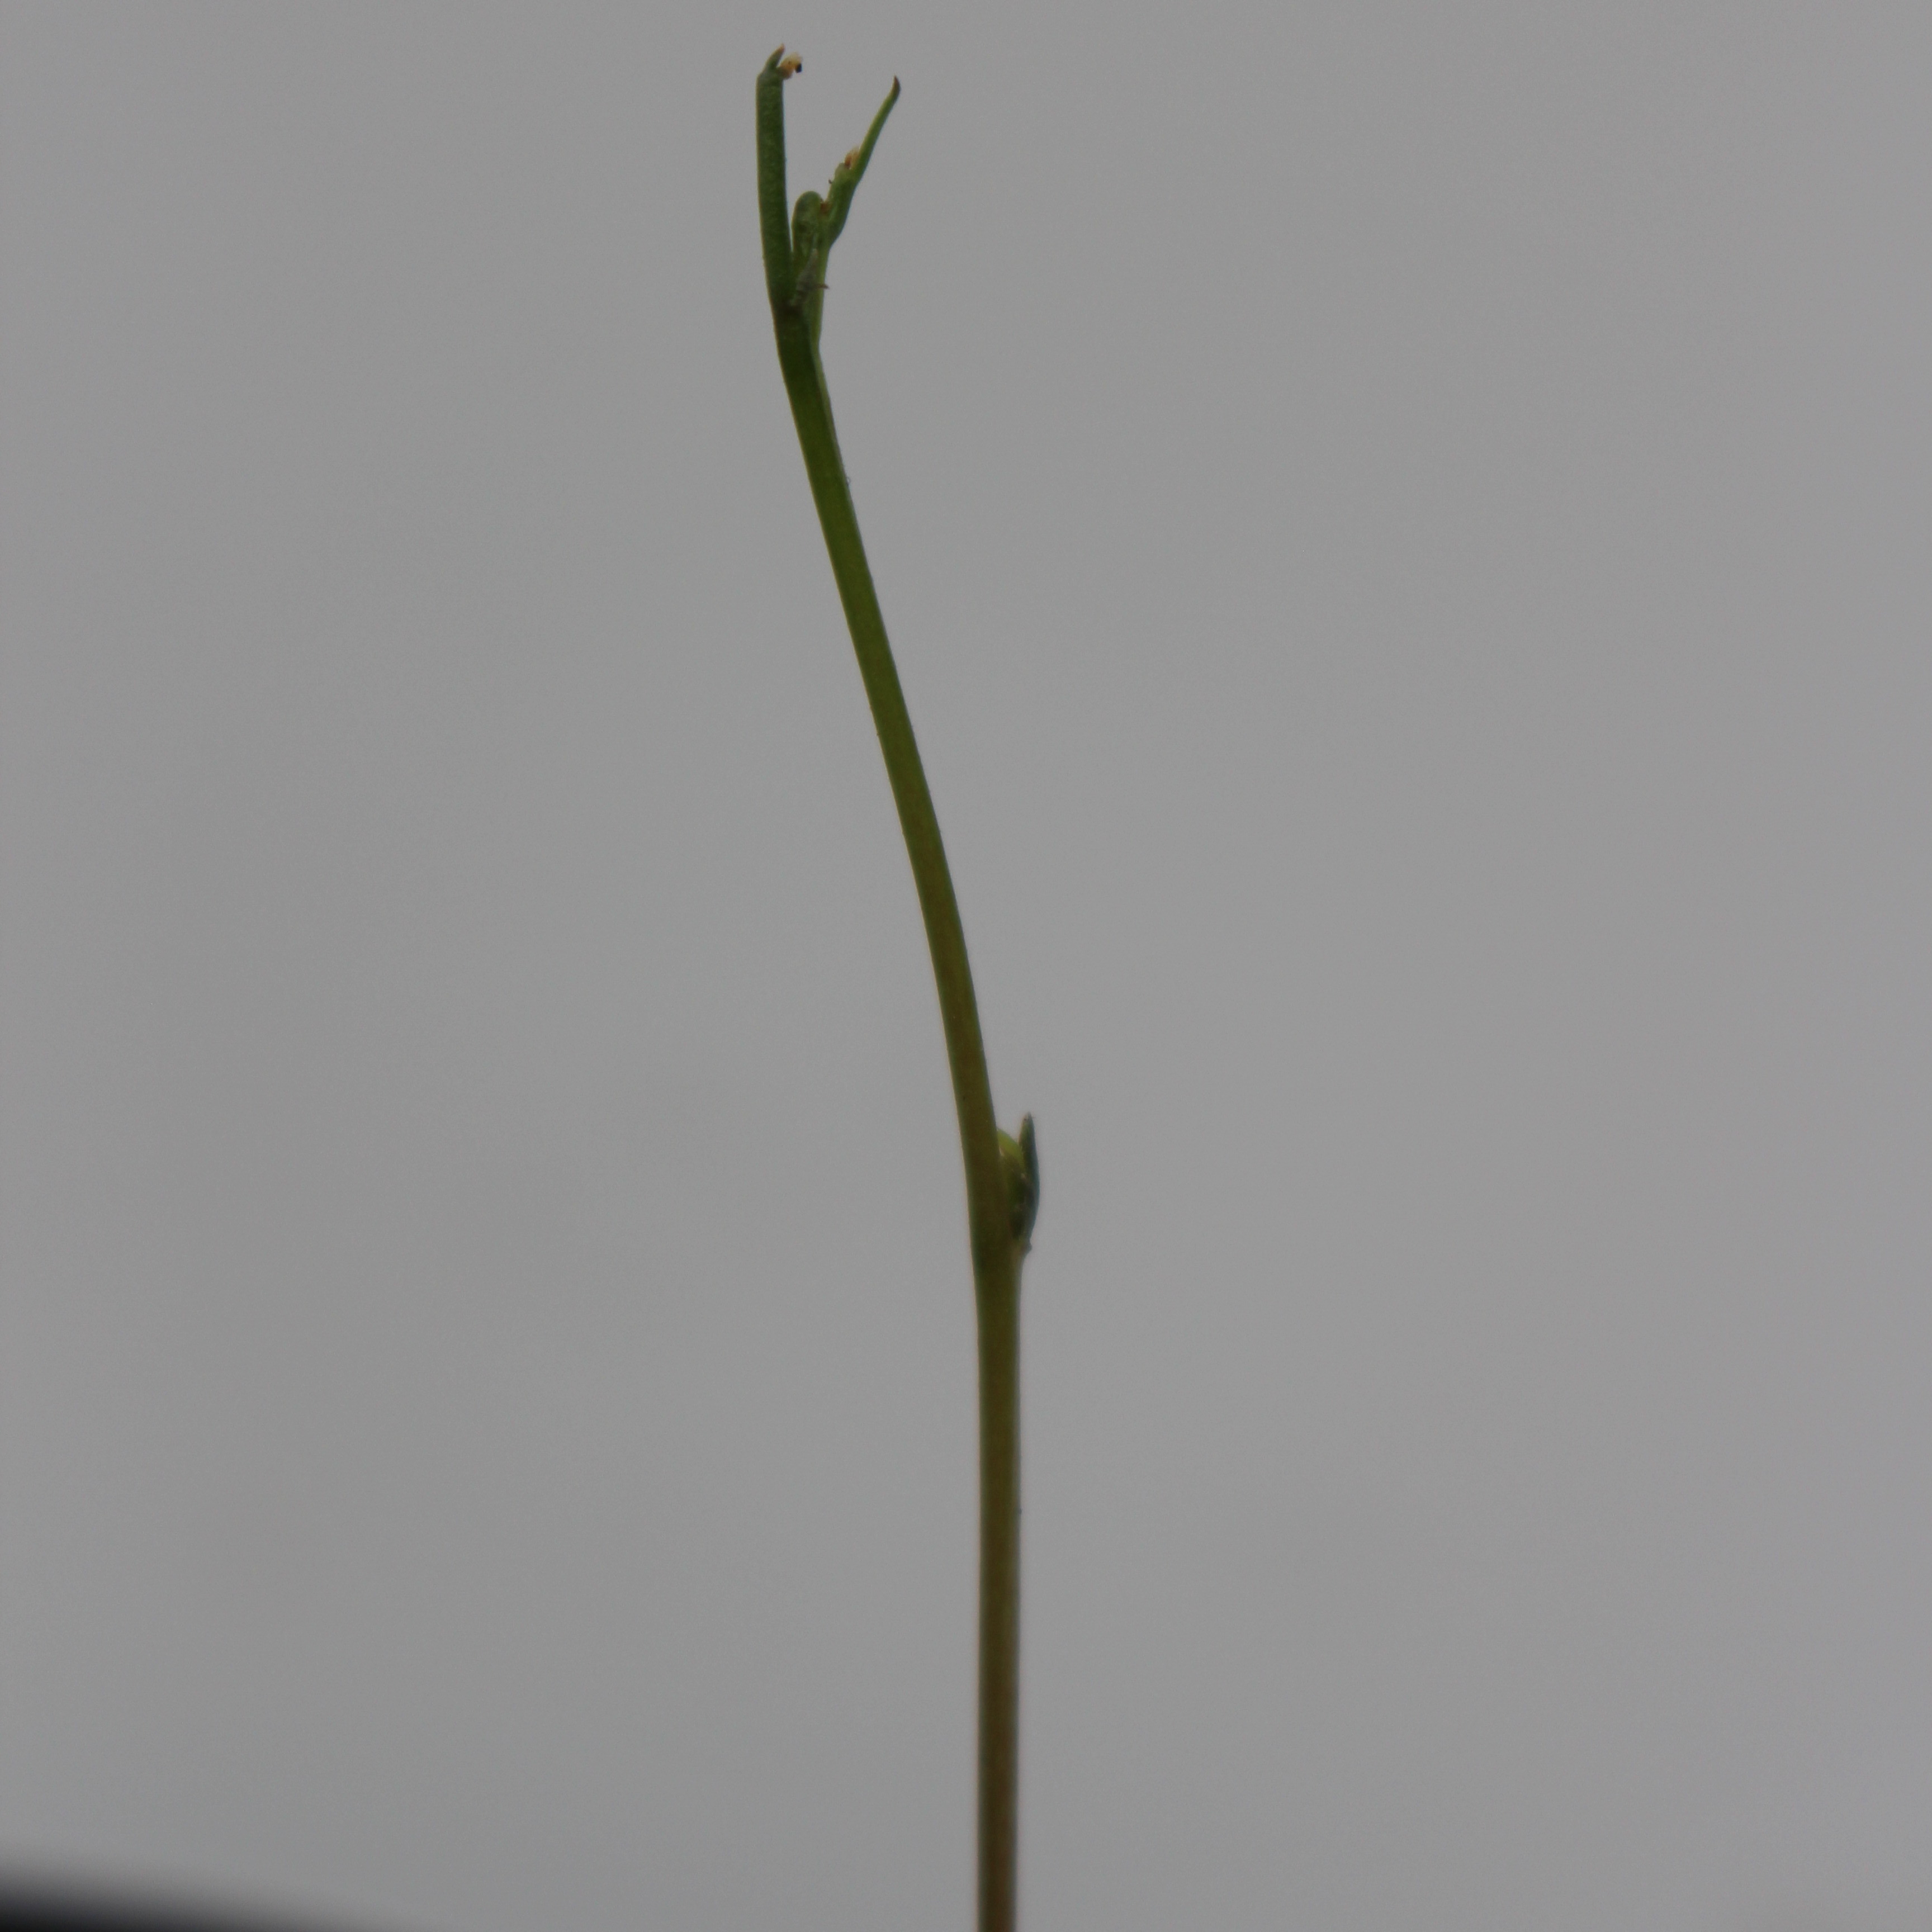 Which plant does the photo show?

Vicia sativa
